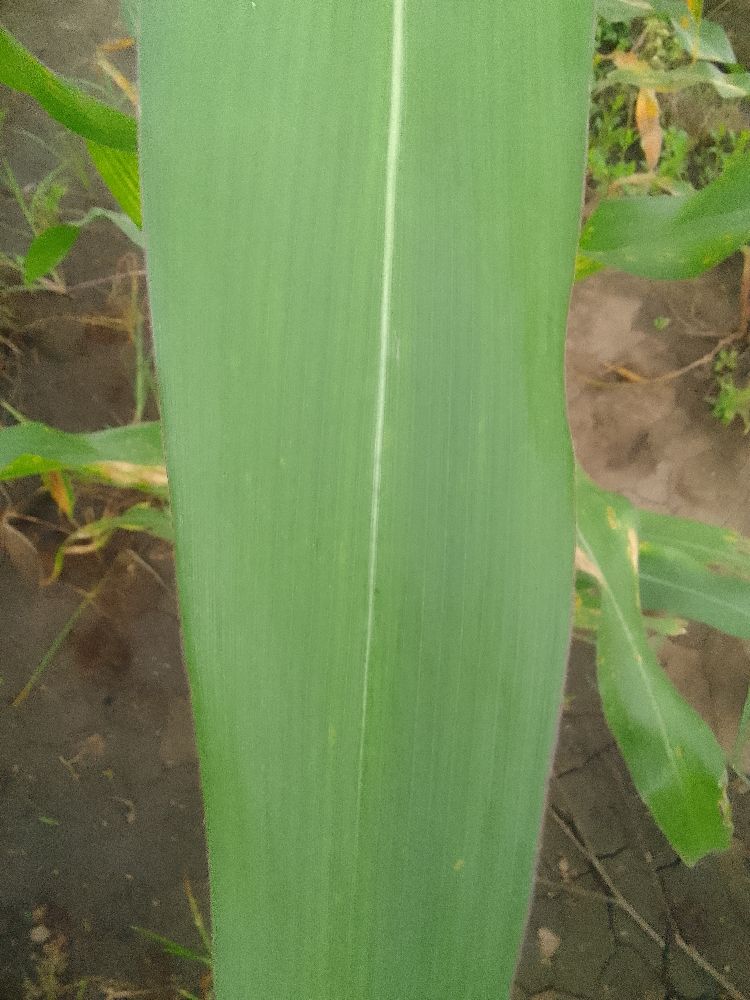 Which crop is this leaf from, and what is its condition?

common bean, healthy
